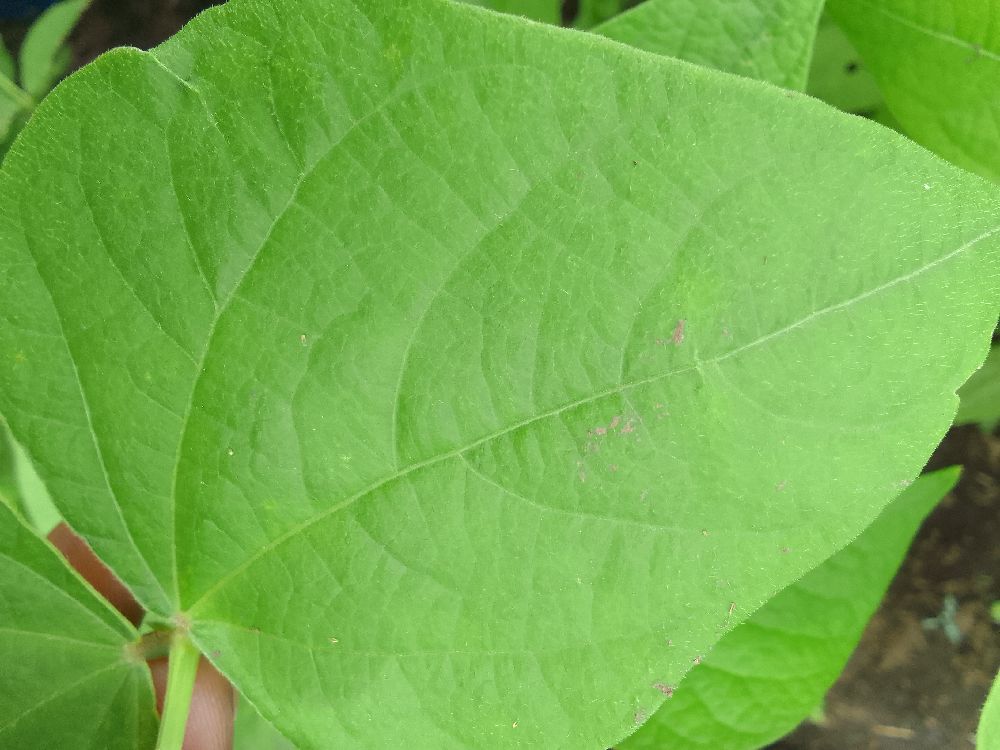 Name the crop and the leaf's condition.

common bean, healthy
